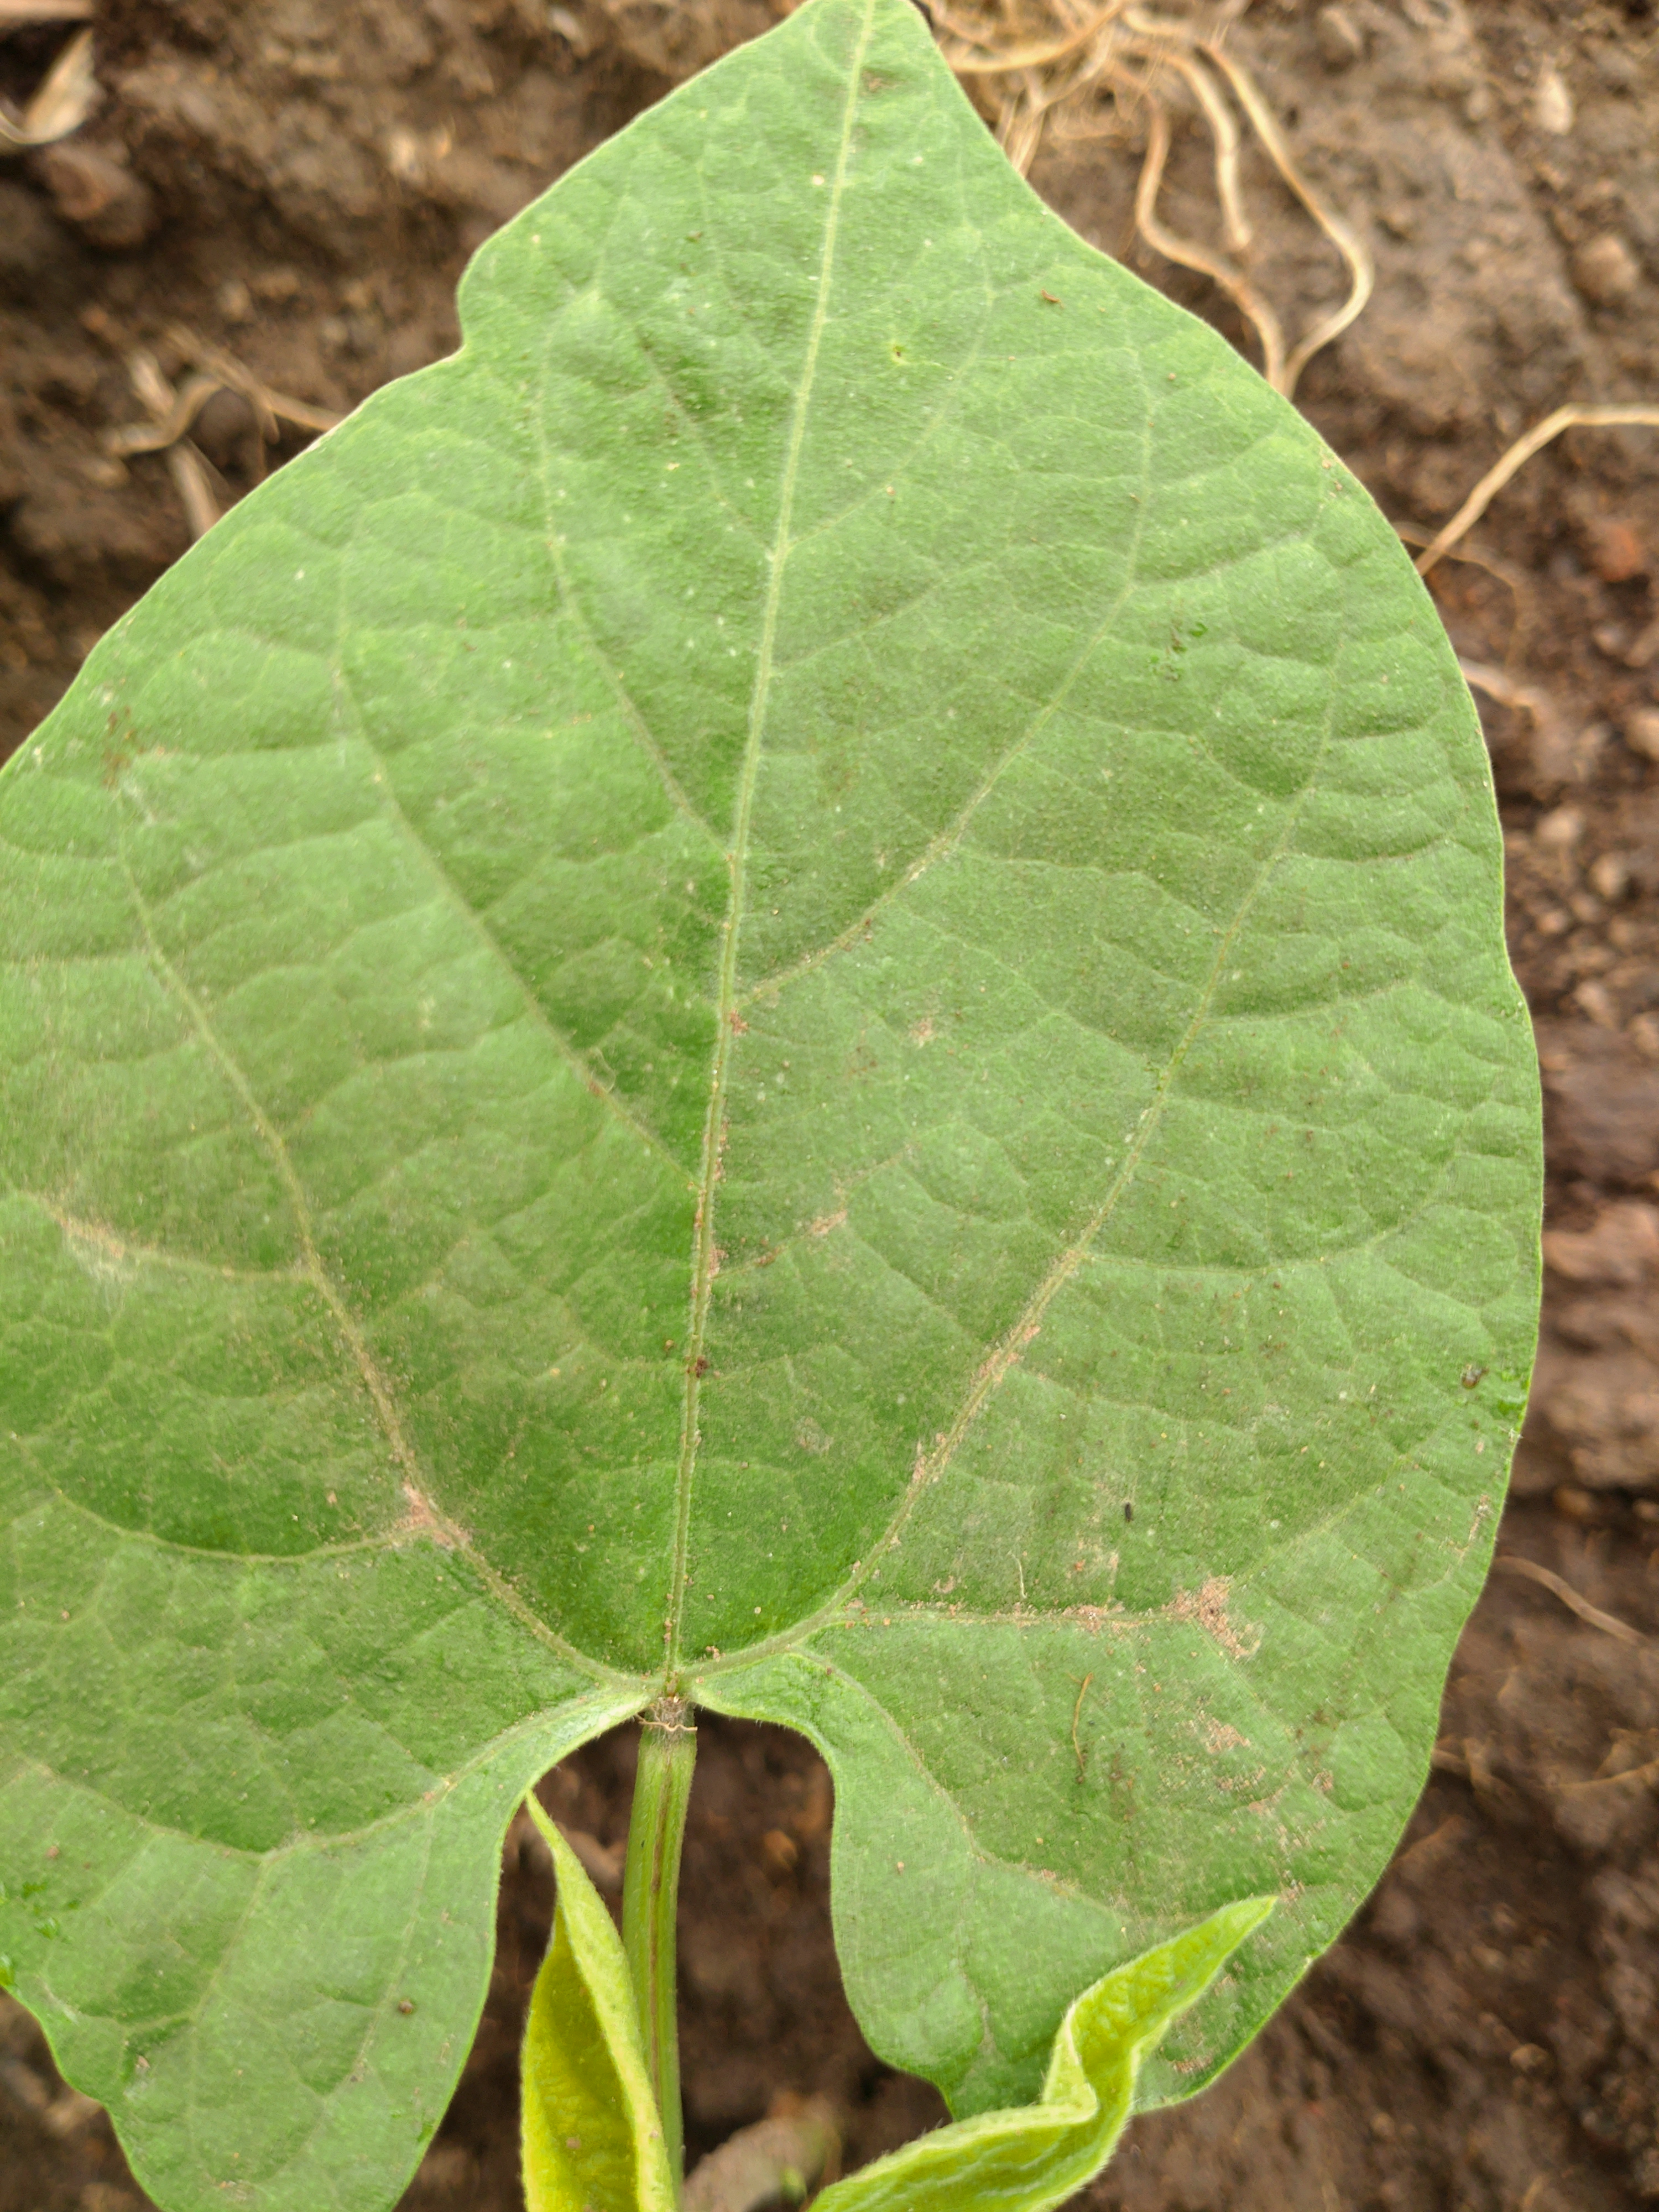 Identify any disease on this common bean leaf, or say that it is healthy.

healthy
